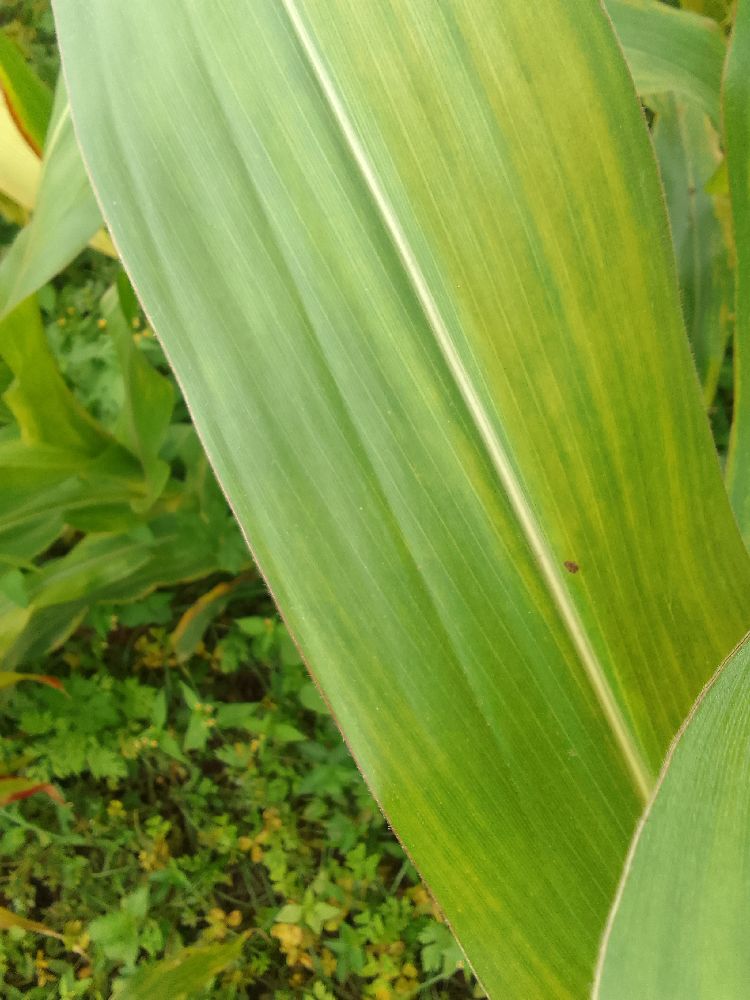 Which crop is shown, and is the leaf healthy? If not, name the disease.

maize, maize lethal necrosis
